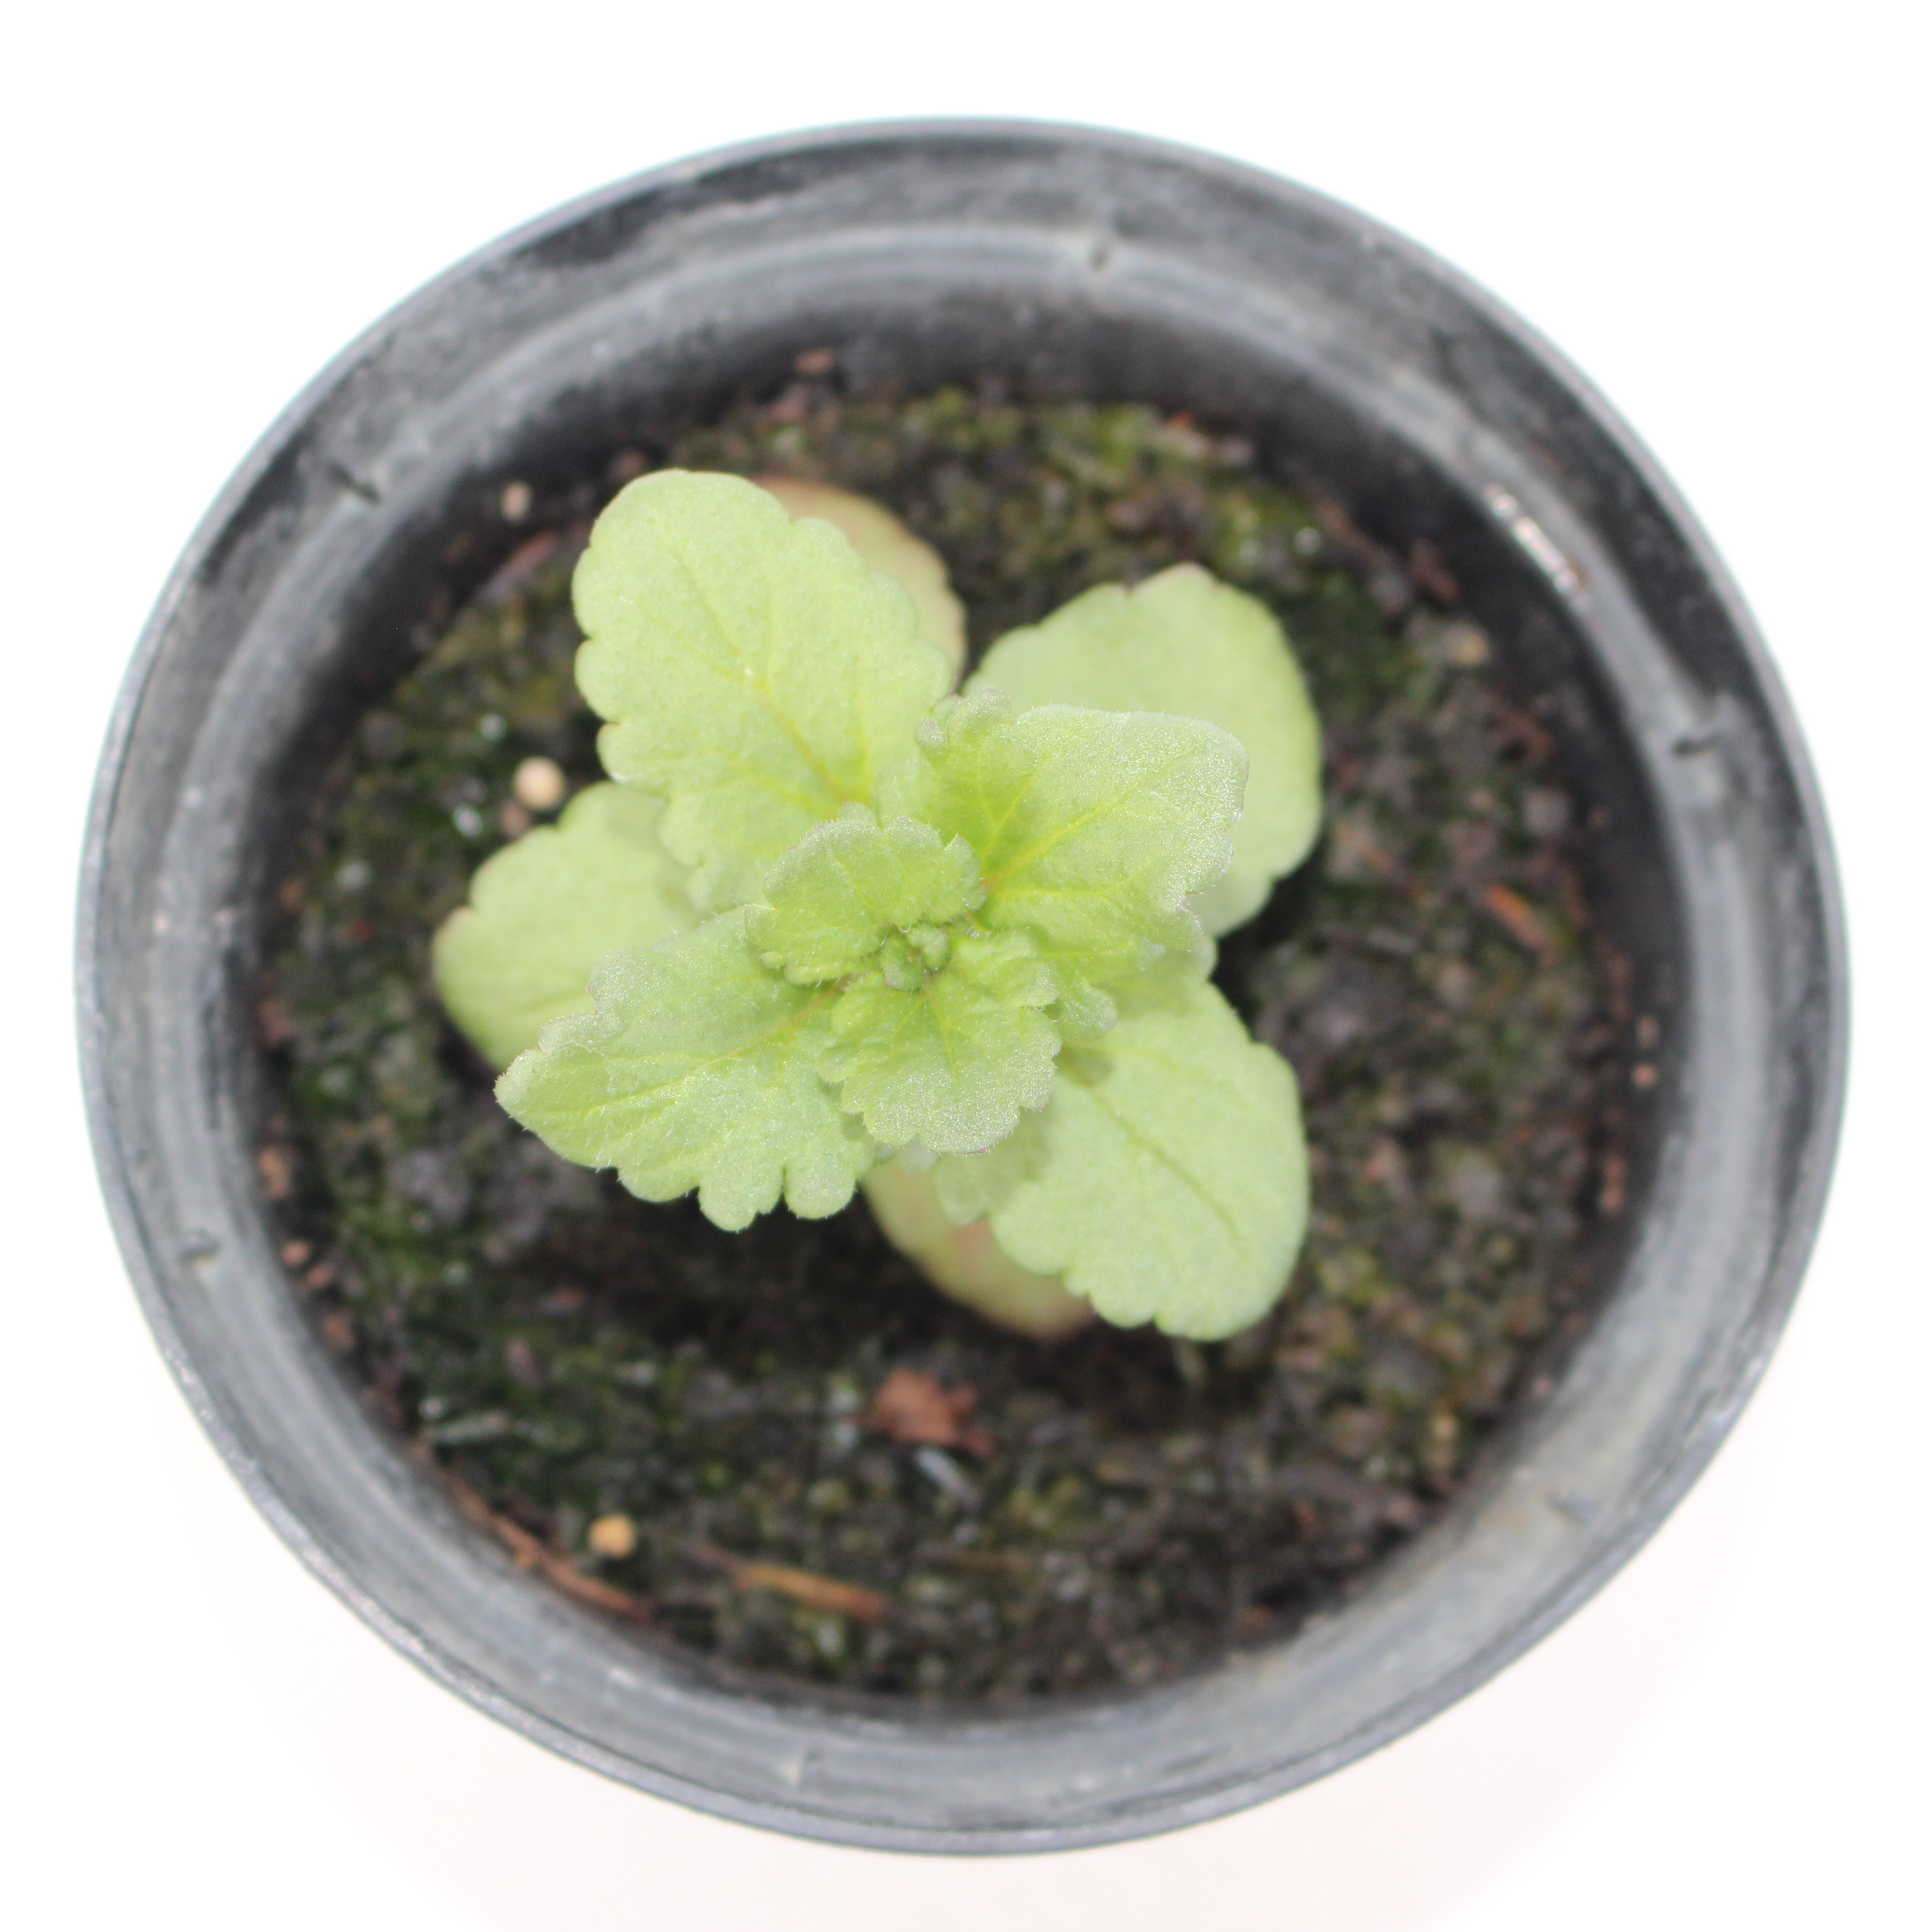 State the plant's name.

Veronica persica
